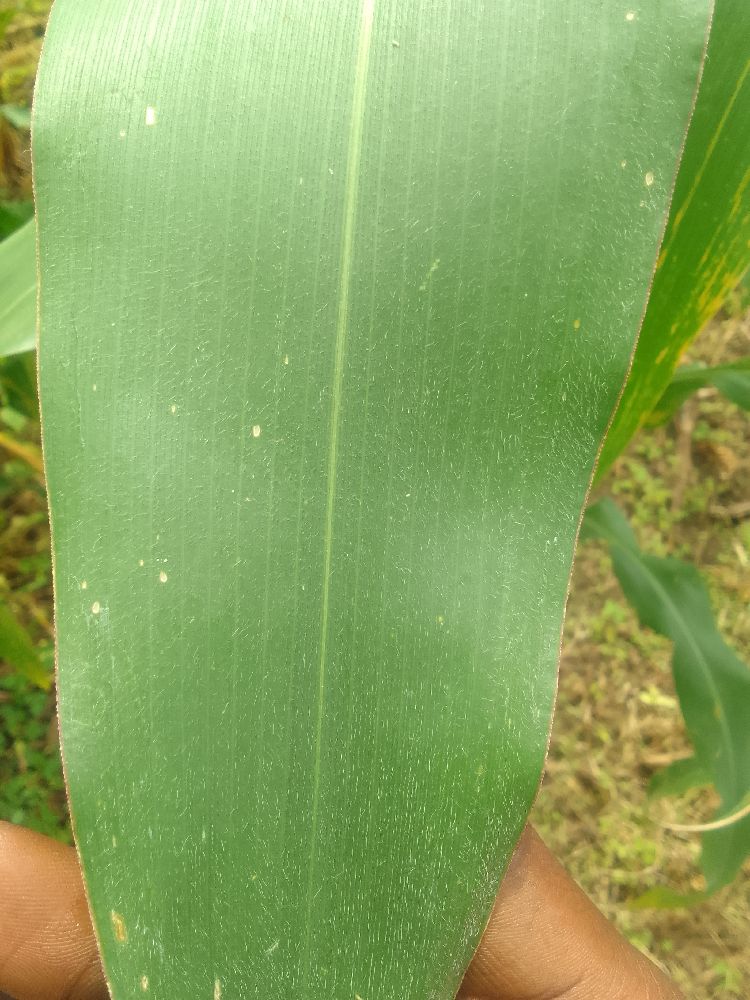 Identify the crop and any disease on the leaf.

maize, healthy
